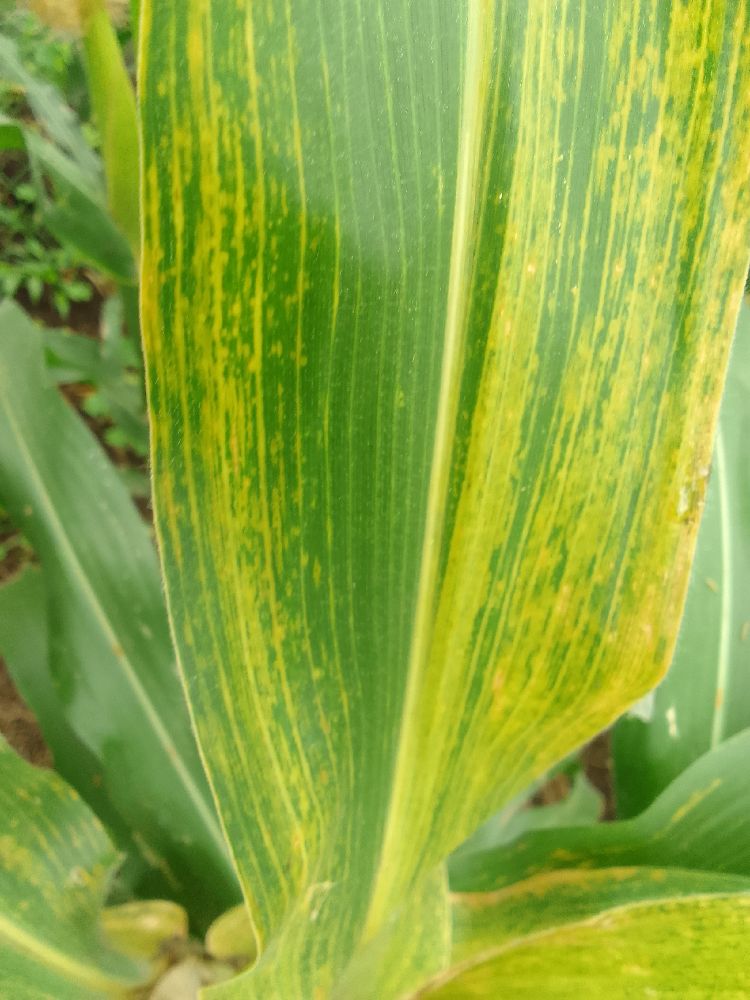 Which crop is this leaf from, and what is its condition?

maize, maize lethal necrosis
